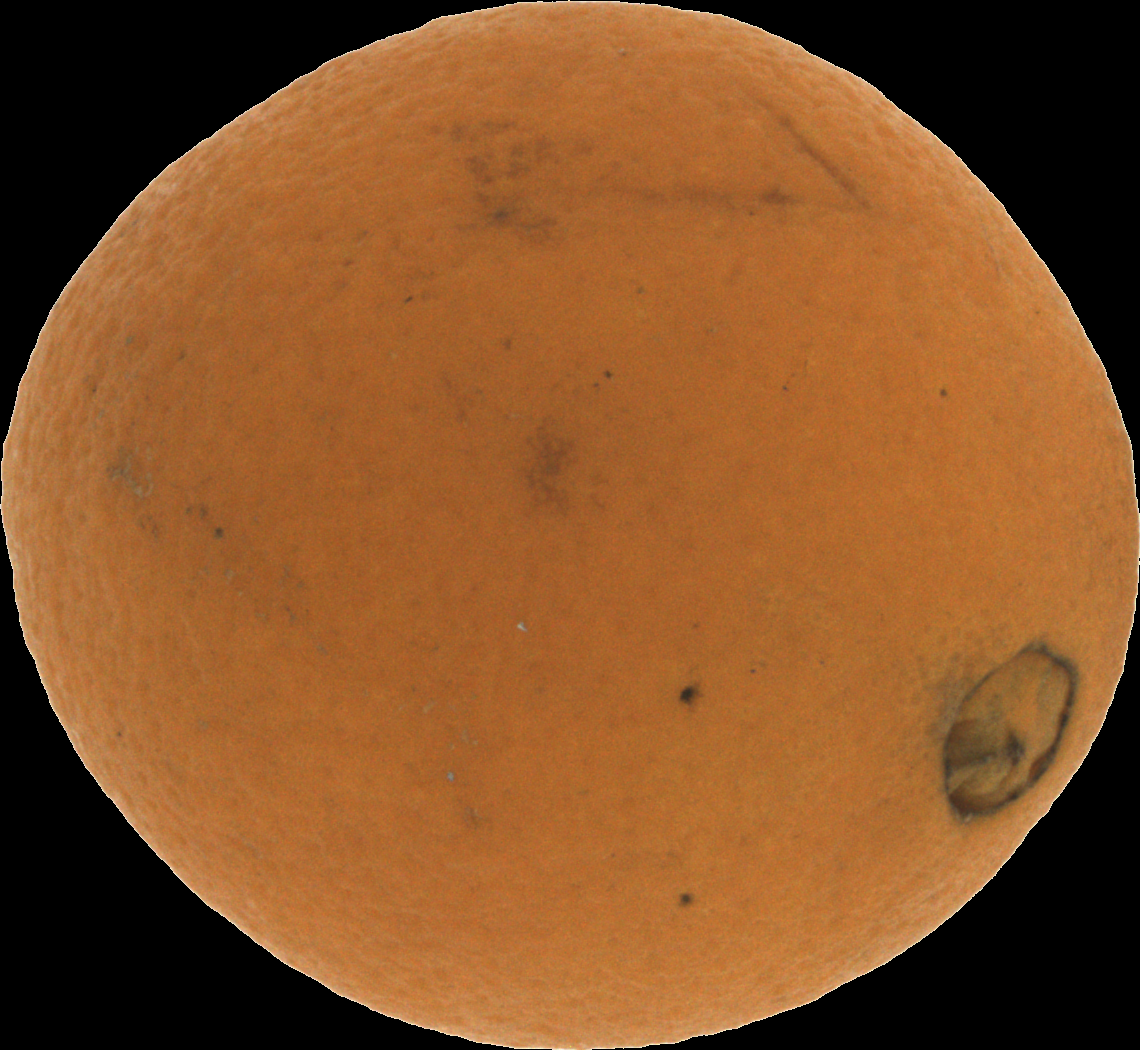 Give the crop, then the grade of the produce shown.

orange, bad
